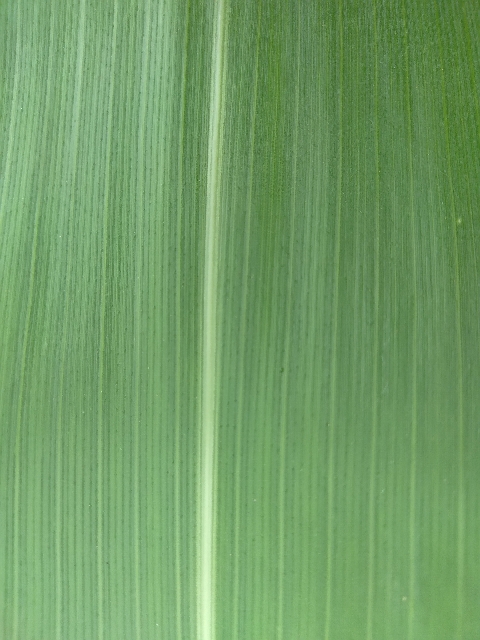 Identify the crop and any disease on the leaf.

maize, healthy
